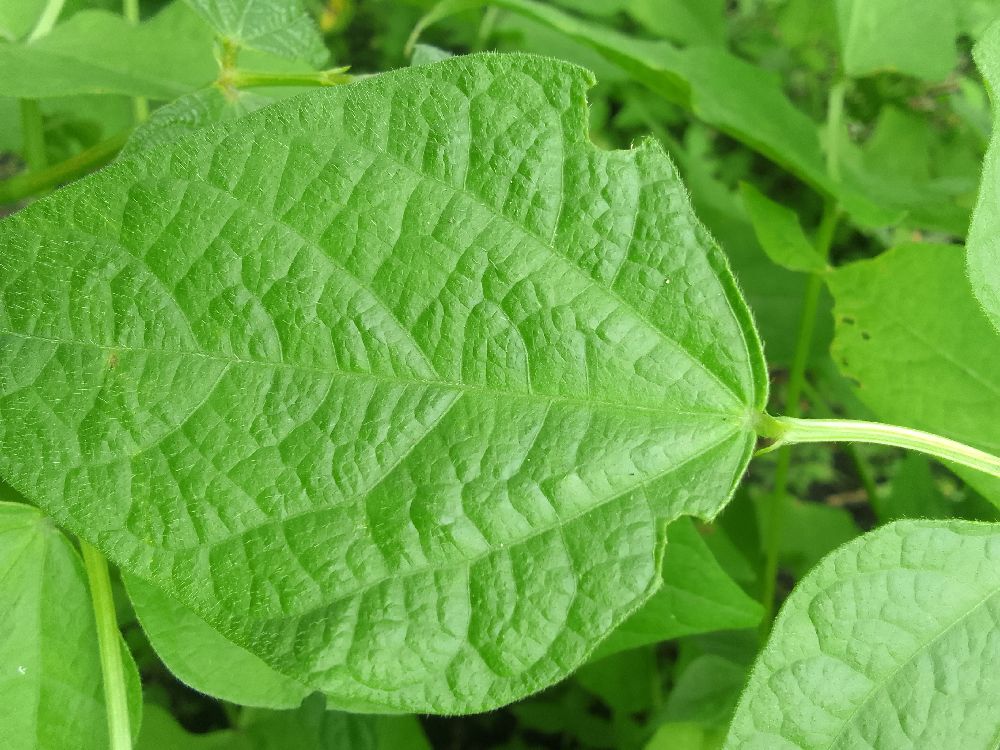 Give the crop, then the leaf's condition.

common bean, healthy
